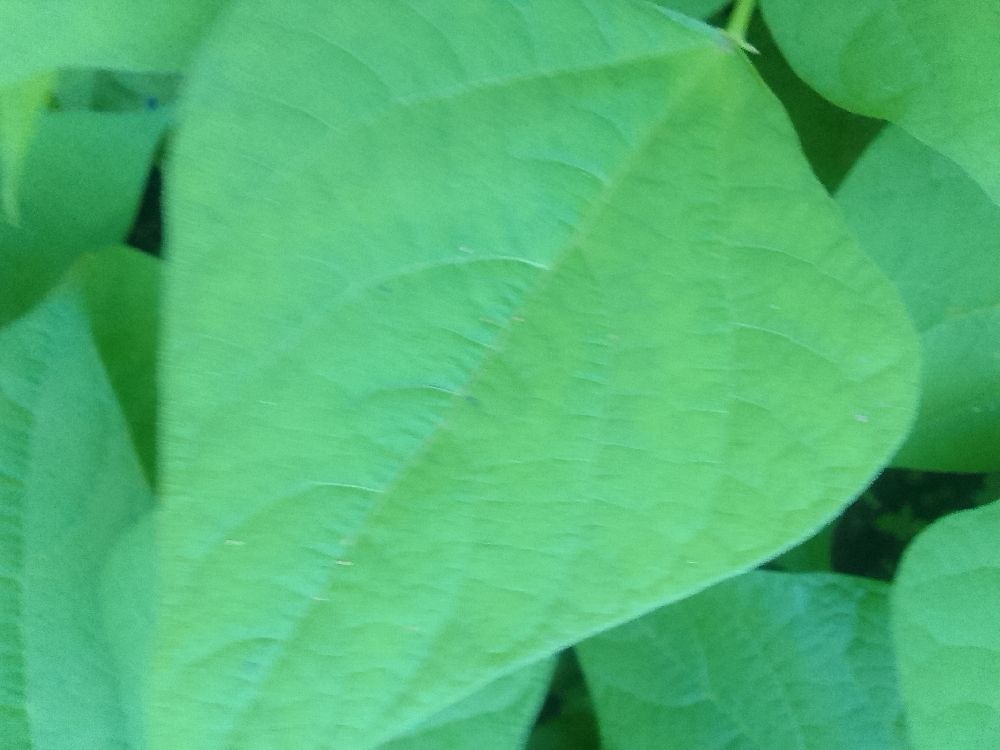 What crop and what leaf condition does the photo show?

common bean, healthy
